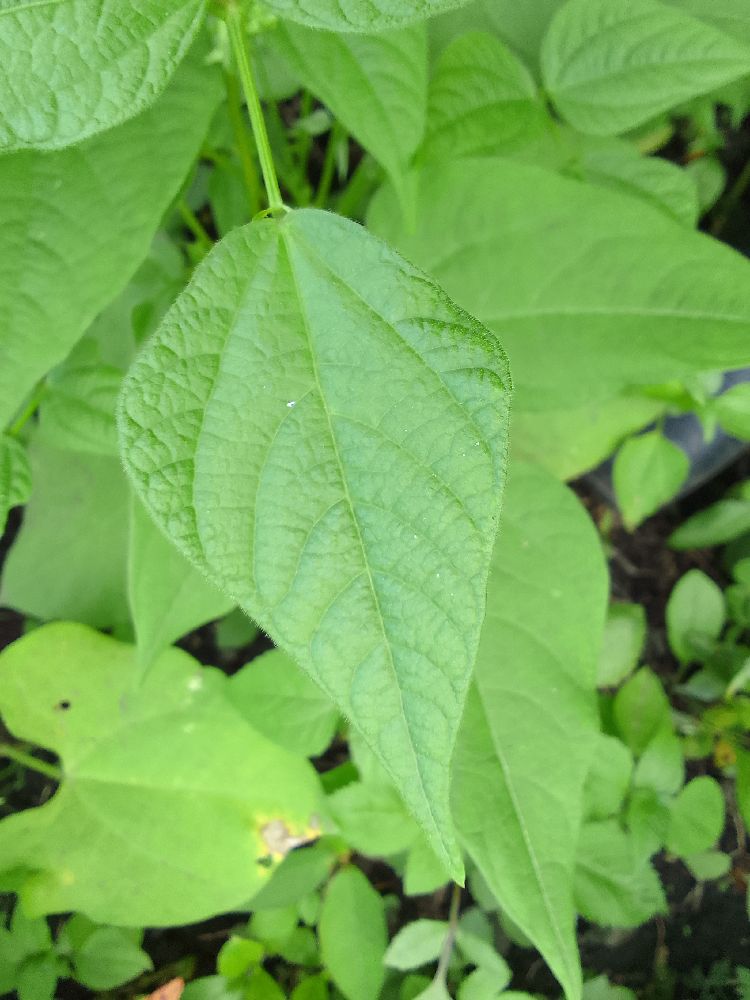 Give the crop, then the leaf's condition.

common bean, healthy
